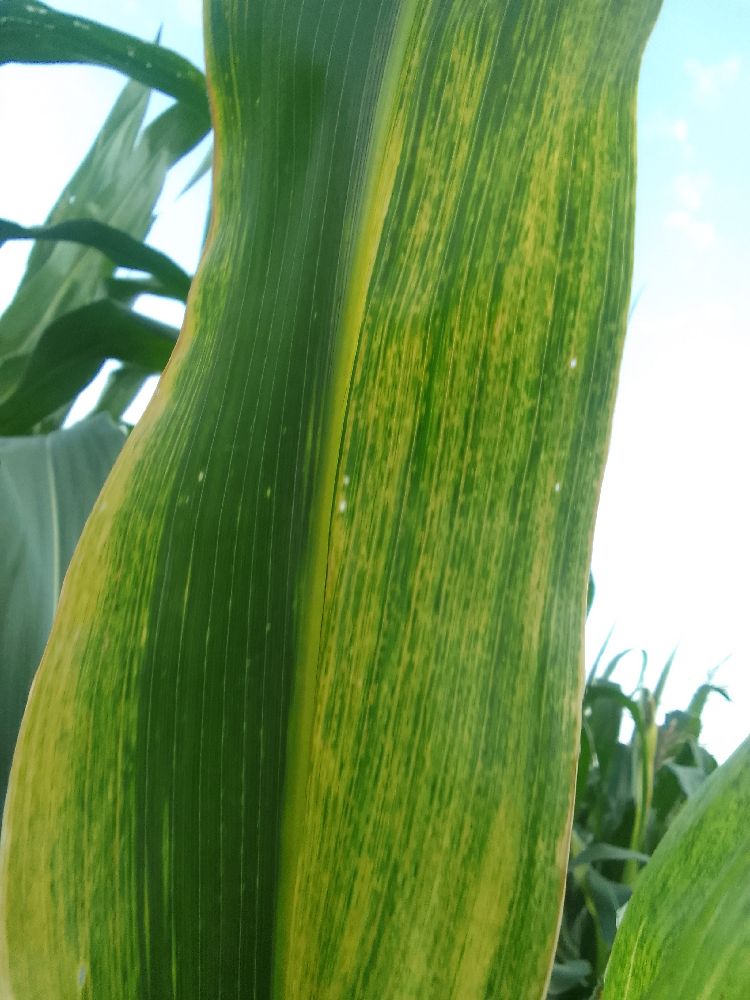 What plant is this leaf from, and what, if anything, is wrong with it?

maize, maize lethal necrosis
